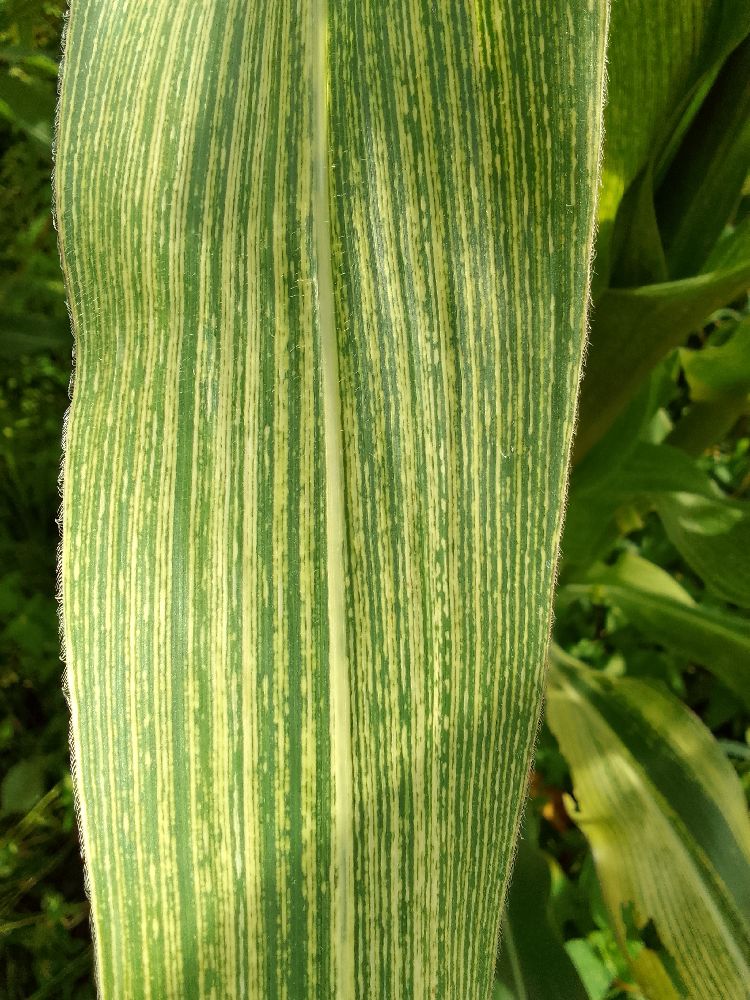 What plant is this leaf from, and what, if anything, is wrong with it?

maize, maize streak virus
